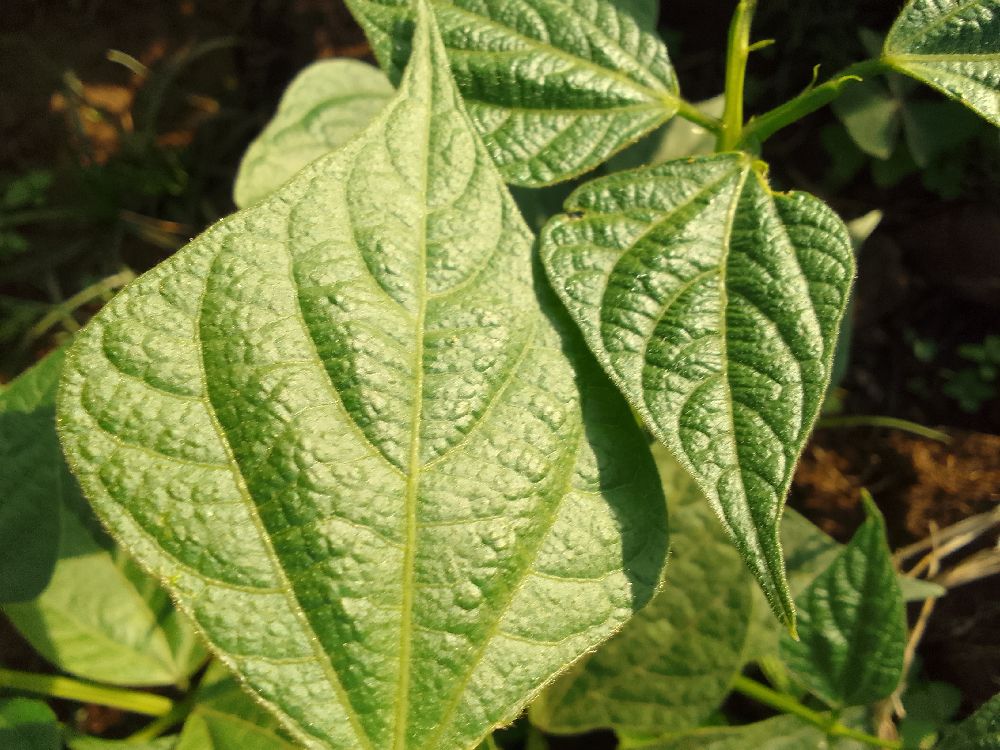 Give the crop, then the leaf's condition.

common bean, healthy
